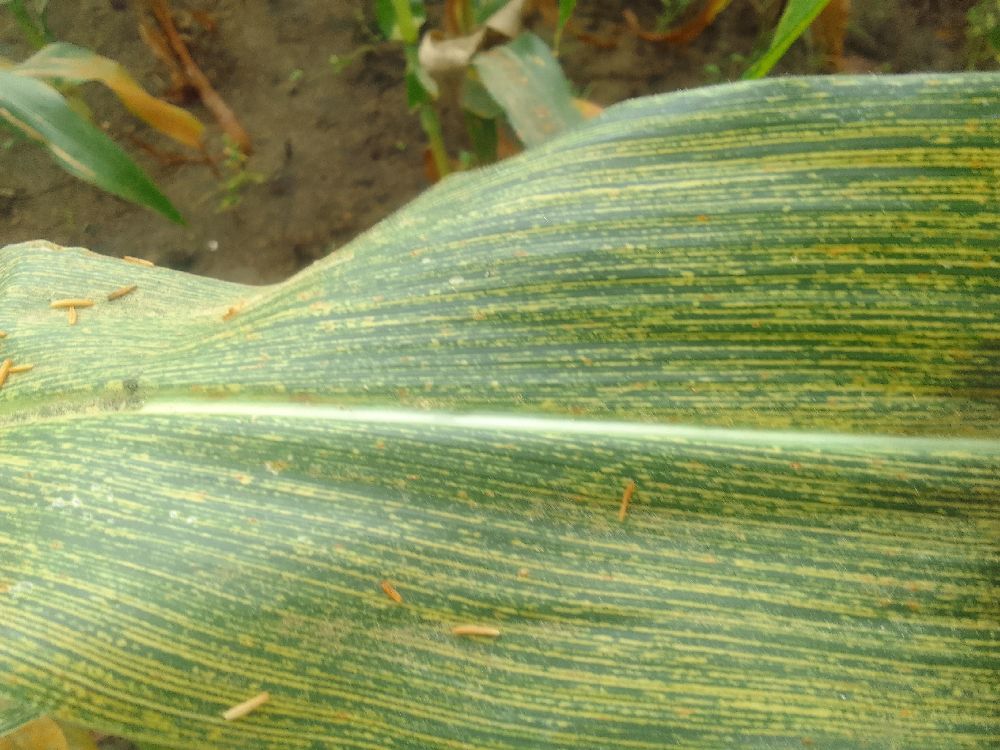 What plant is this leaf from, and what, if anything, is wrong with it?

maize, maize streak virus
